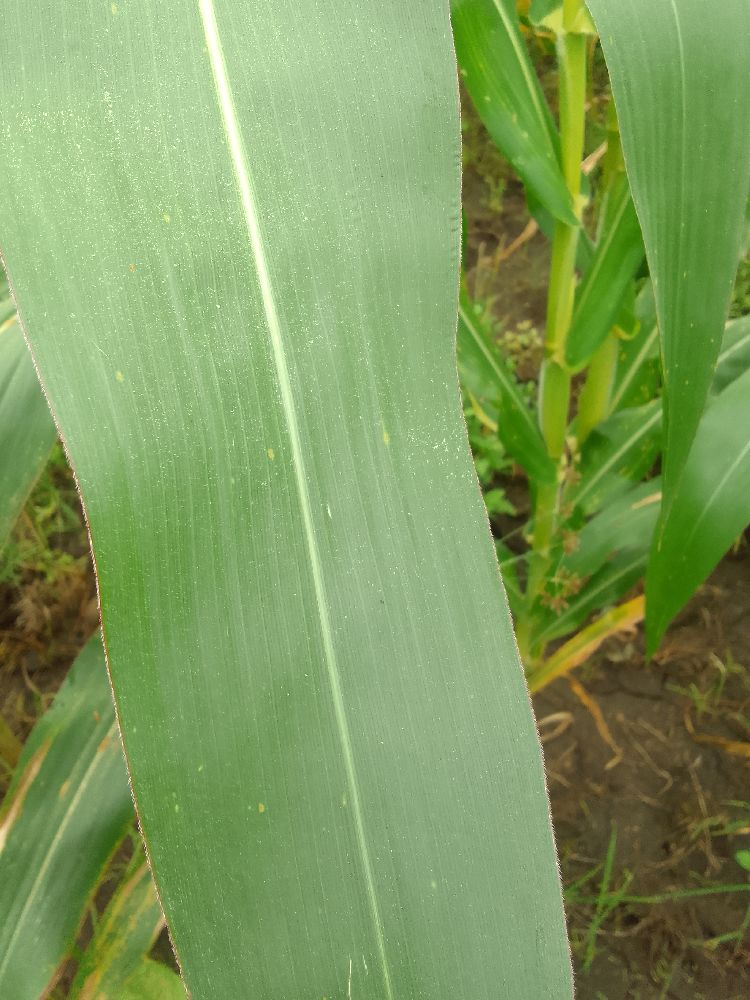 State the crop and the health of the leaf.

maize, healthy
